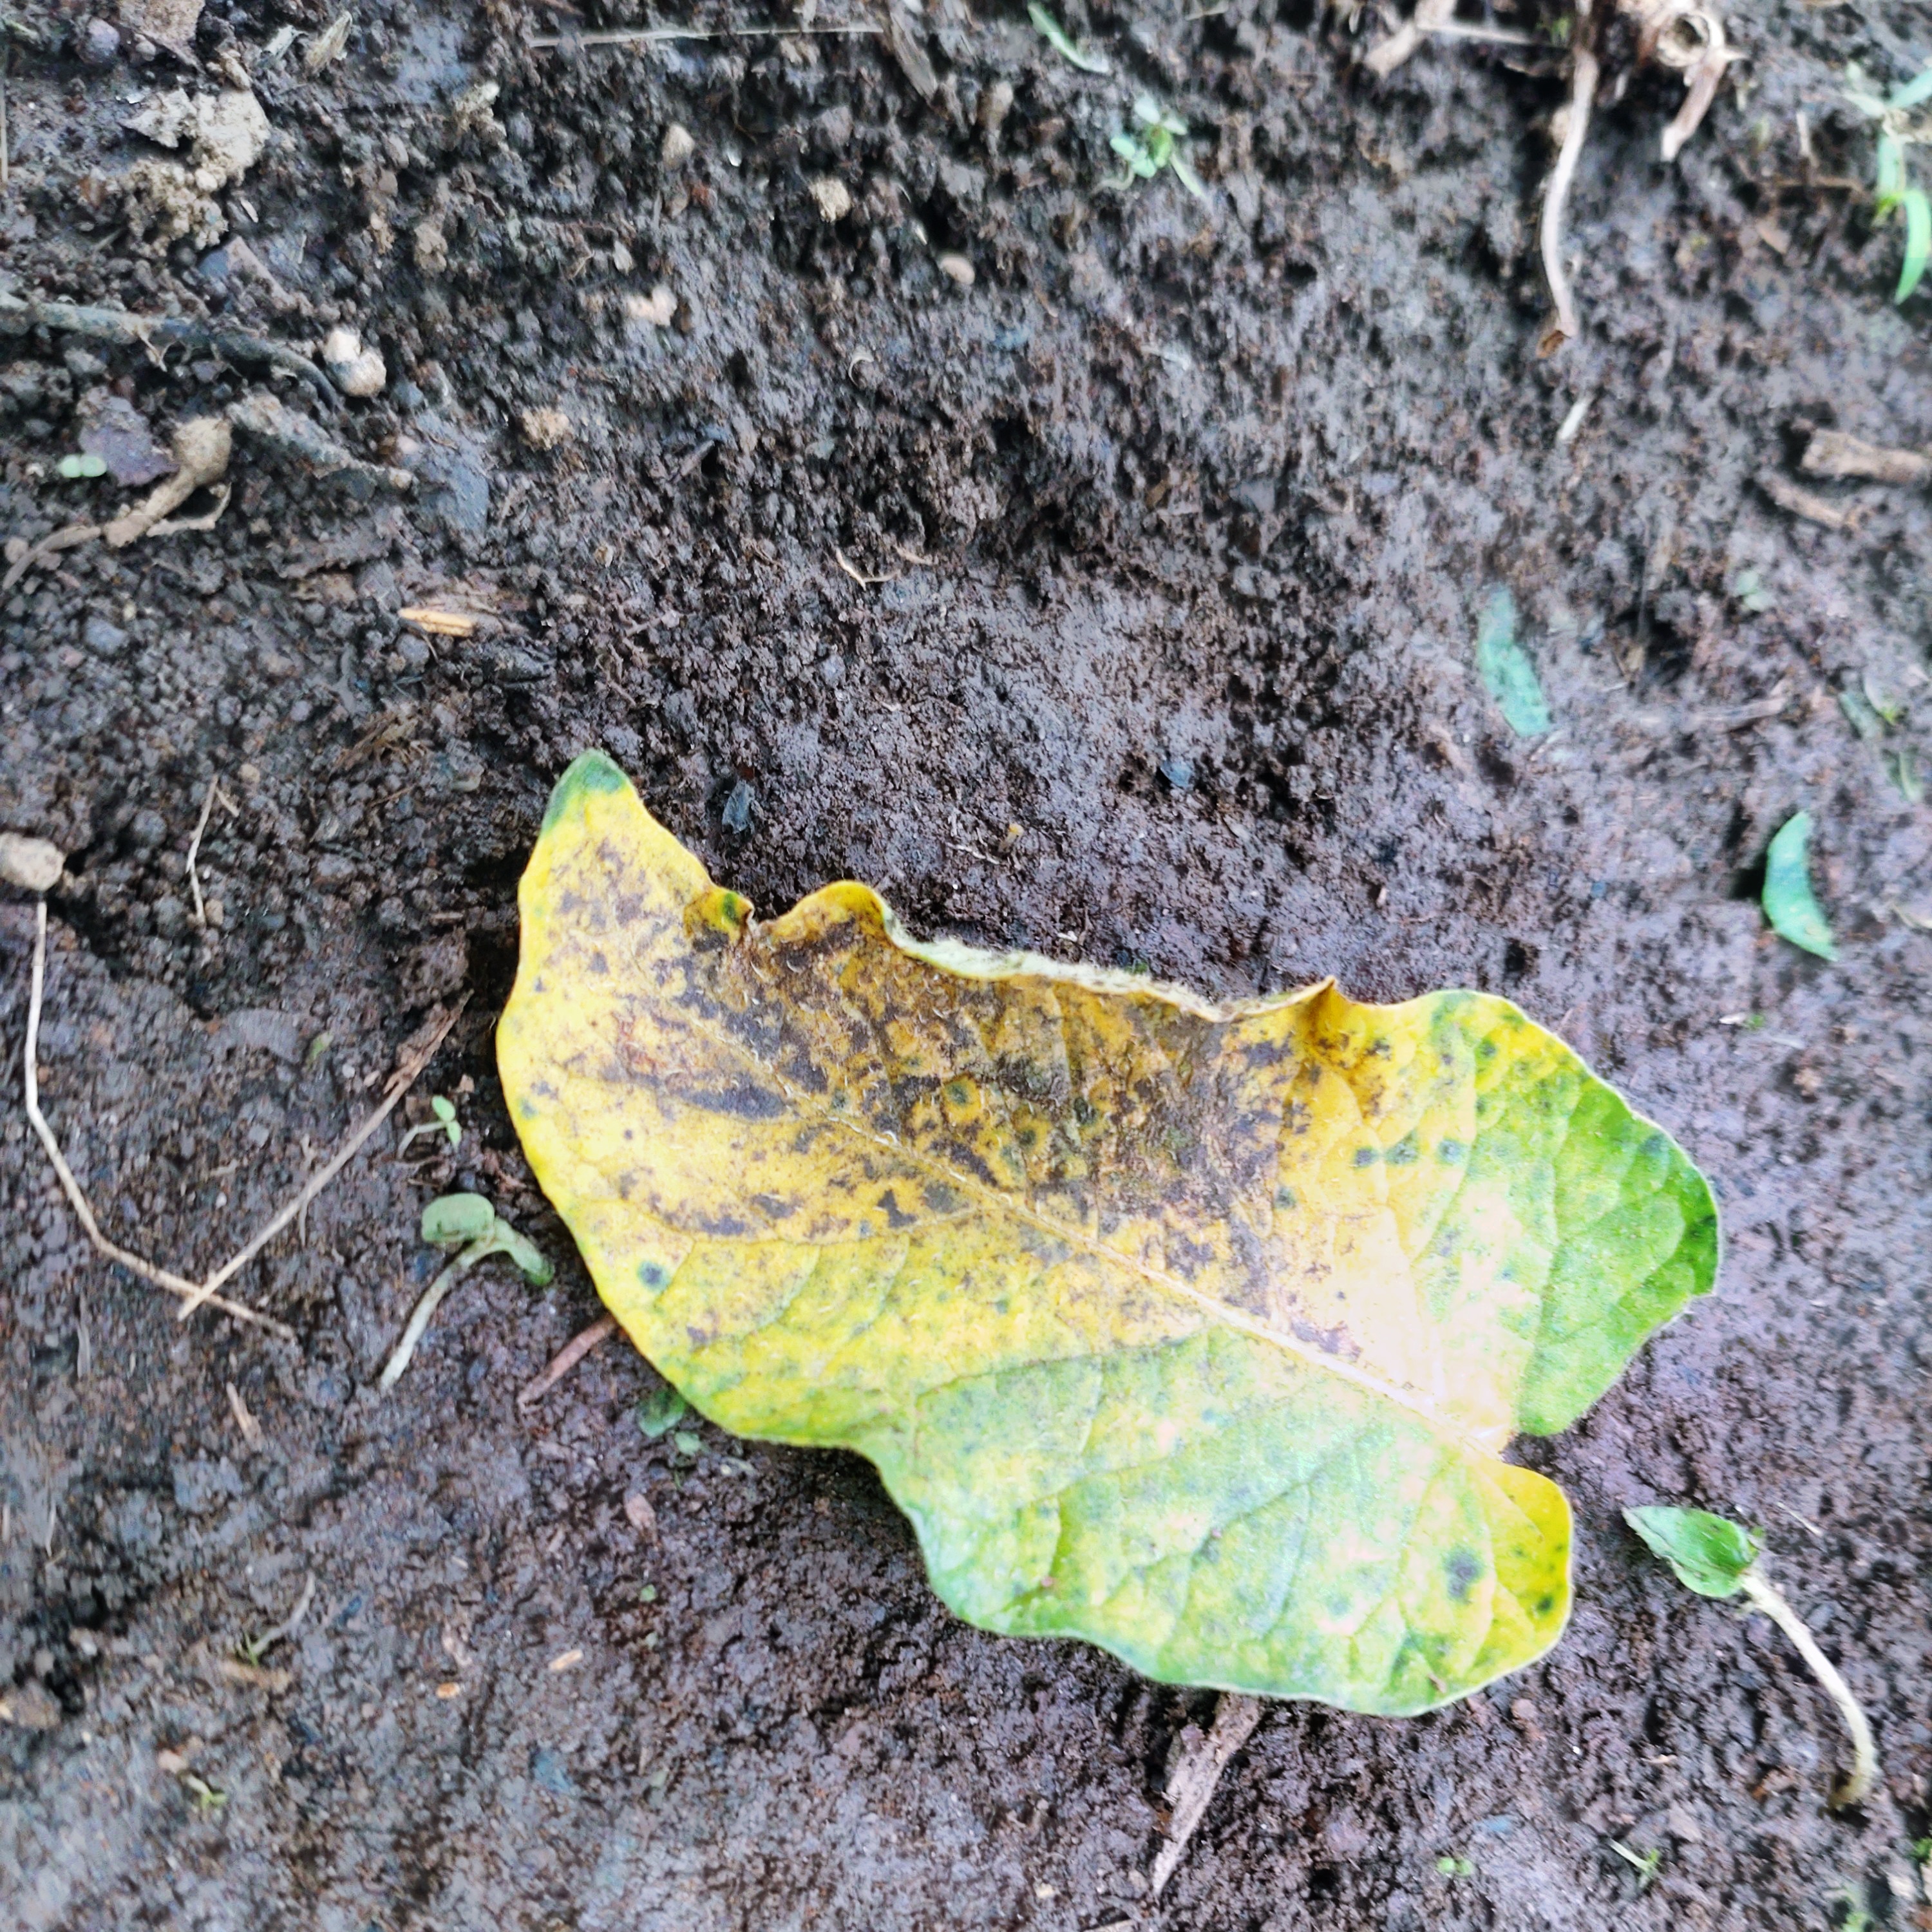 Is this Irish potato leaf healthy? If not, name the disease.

late blight
